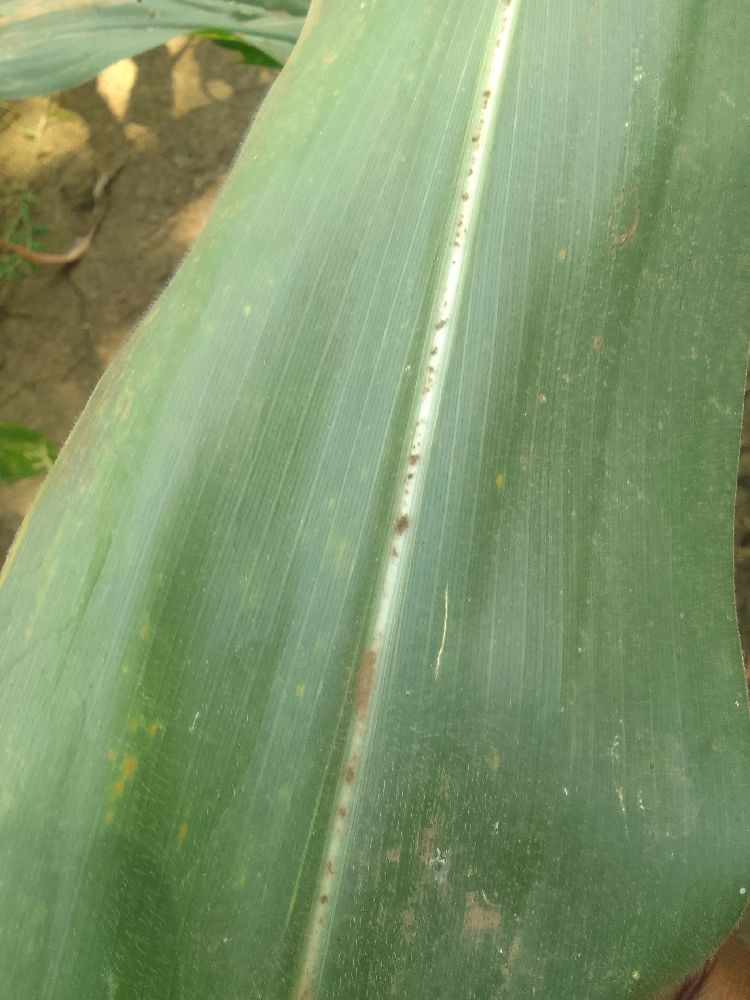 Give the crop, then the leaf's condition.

maize, healthy
